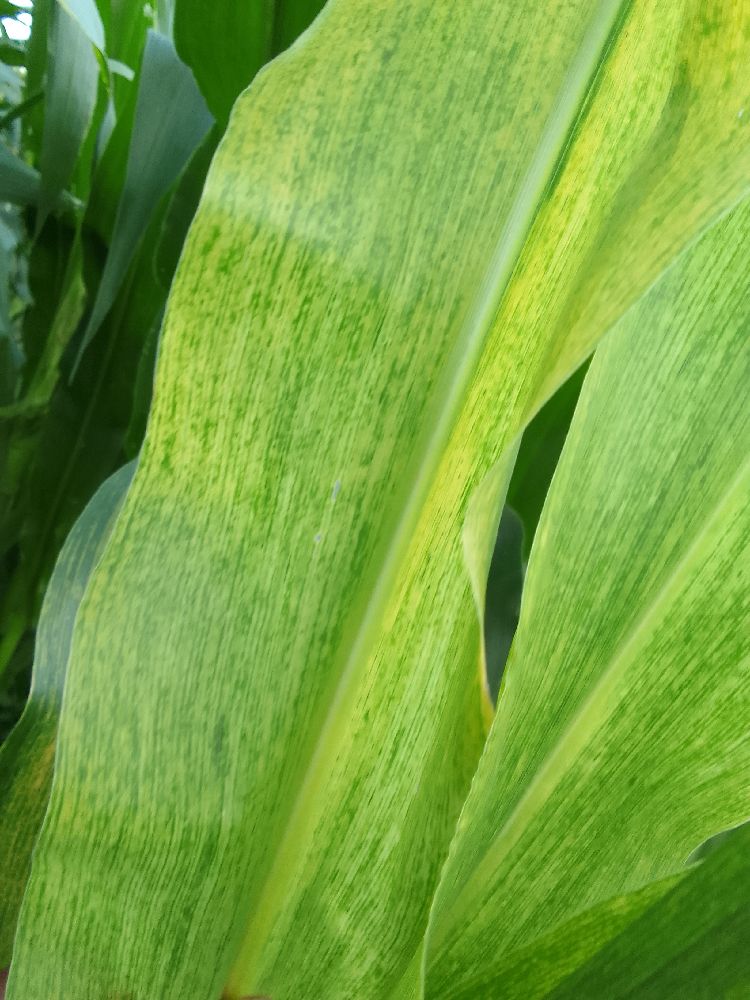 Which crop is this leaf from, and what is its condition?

maize, maize lethal necrosis
